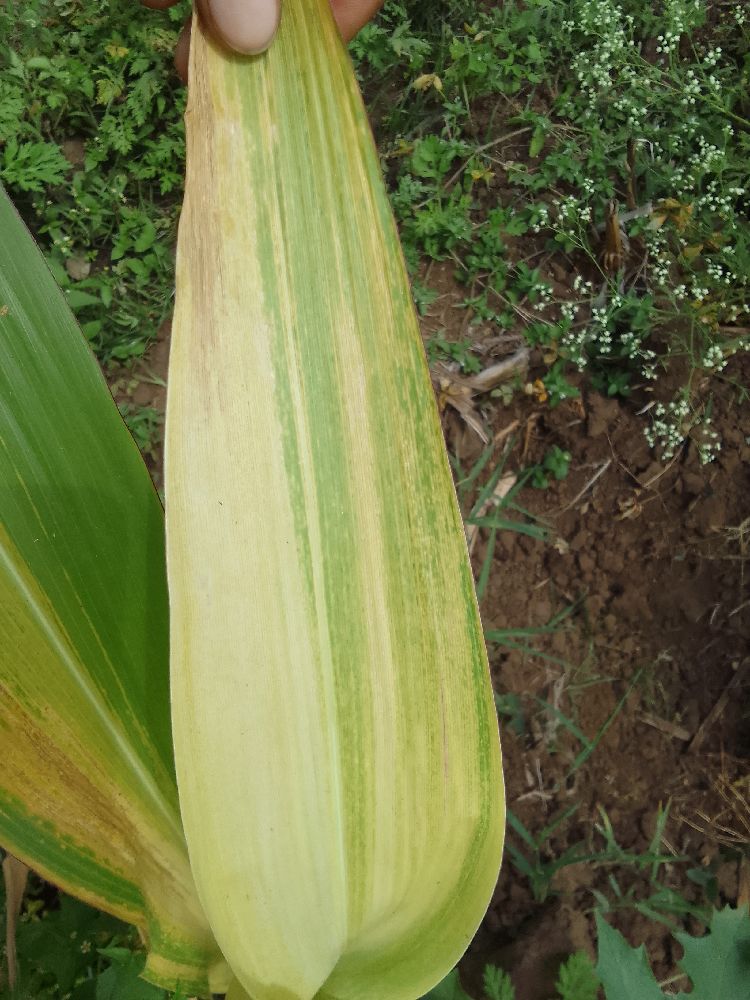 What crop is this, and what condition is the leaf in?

maize, maize lethal necrosis
